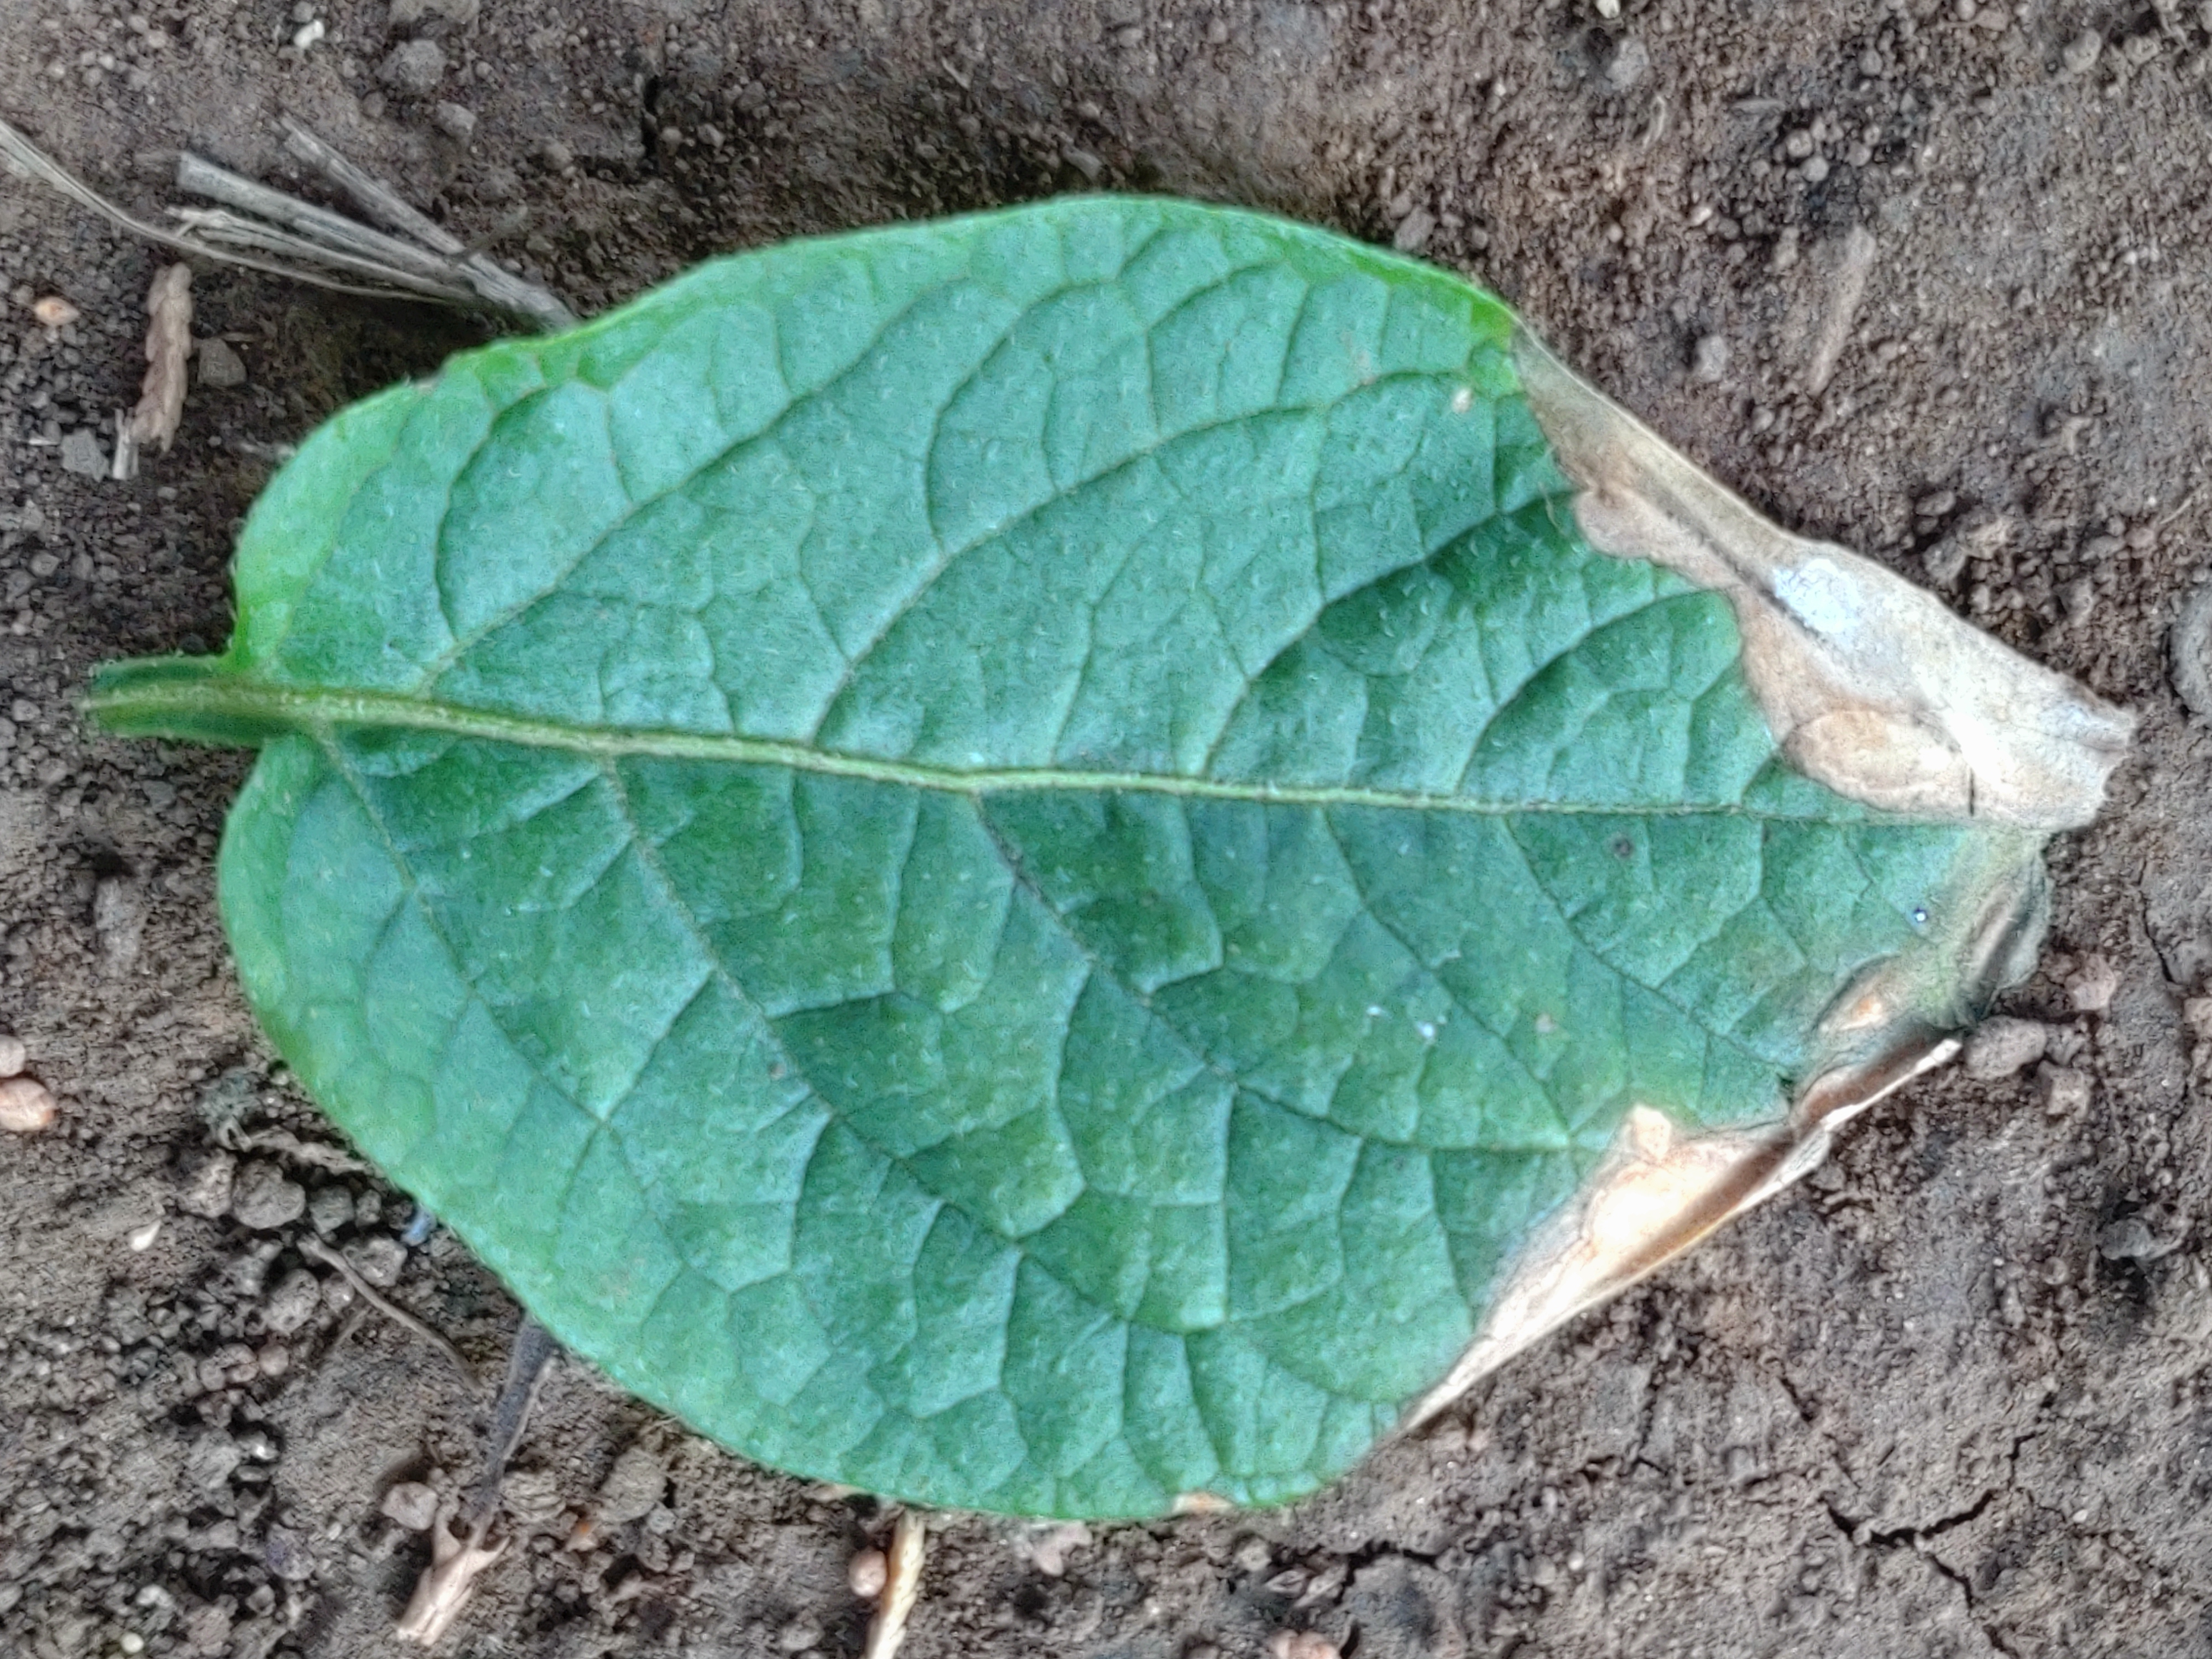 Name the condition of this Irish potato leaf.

early blight
